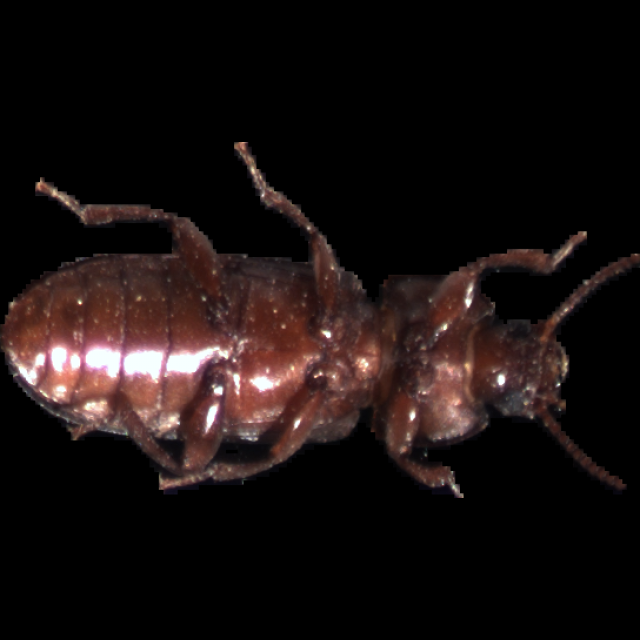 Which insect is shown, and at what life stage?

mealworm beetle
